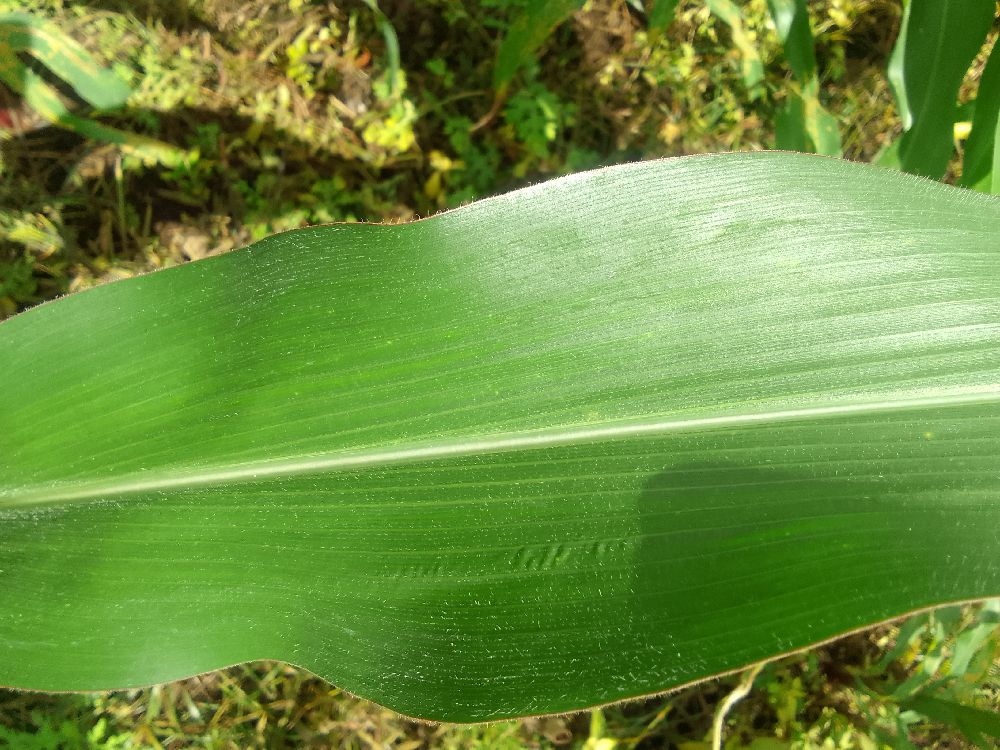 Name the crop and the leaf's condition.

maize, healthy
